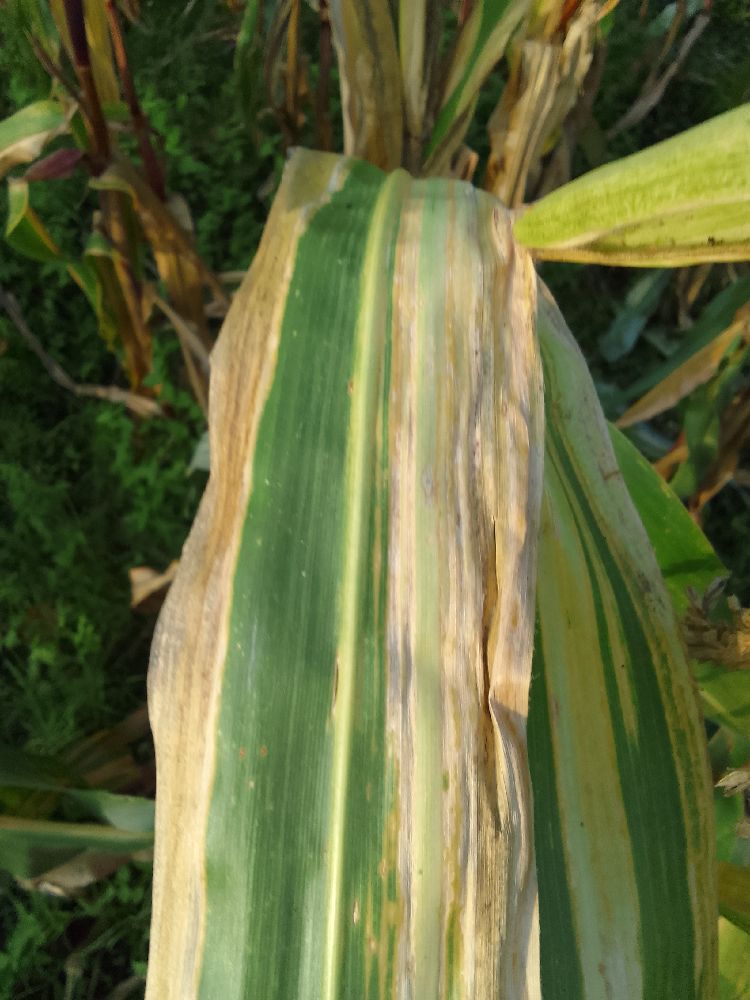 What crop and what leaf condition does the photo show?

maize, maize lethal necrosis
